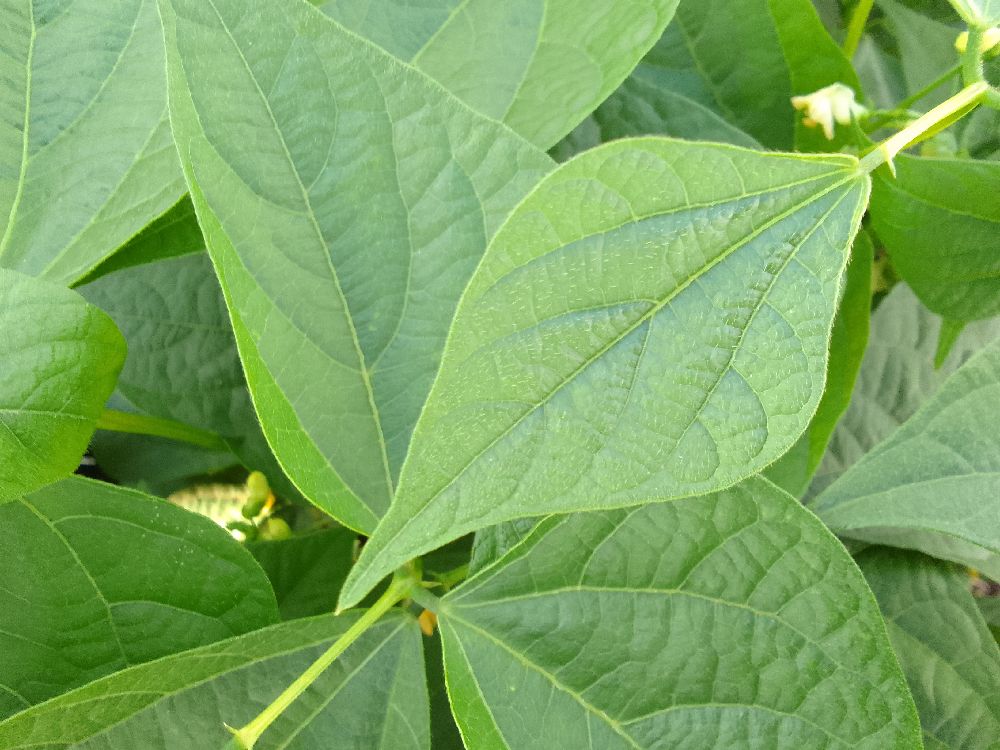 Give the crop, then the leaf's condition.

common bean, healthy
